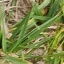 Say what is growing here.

grass
